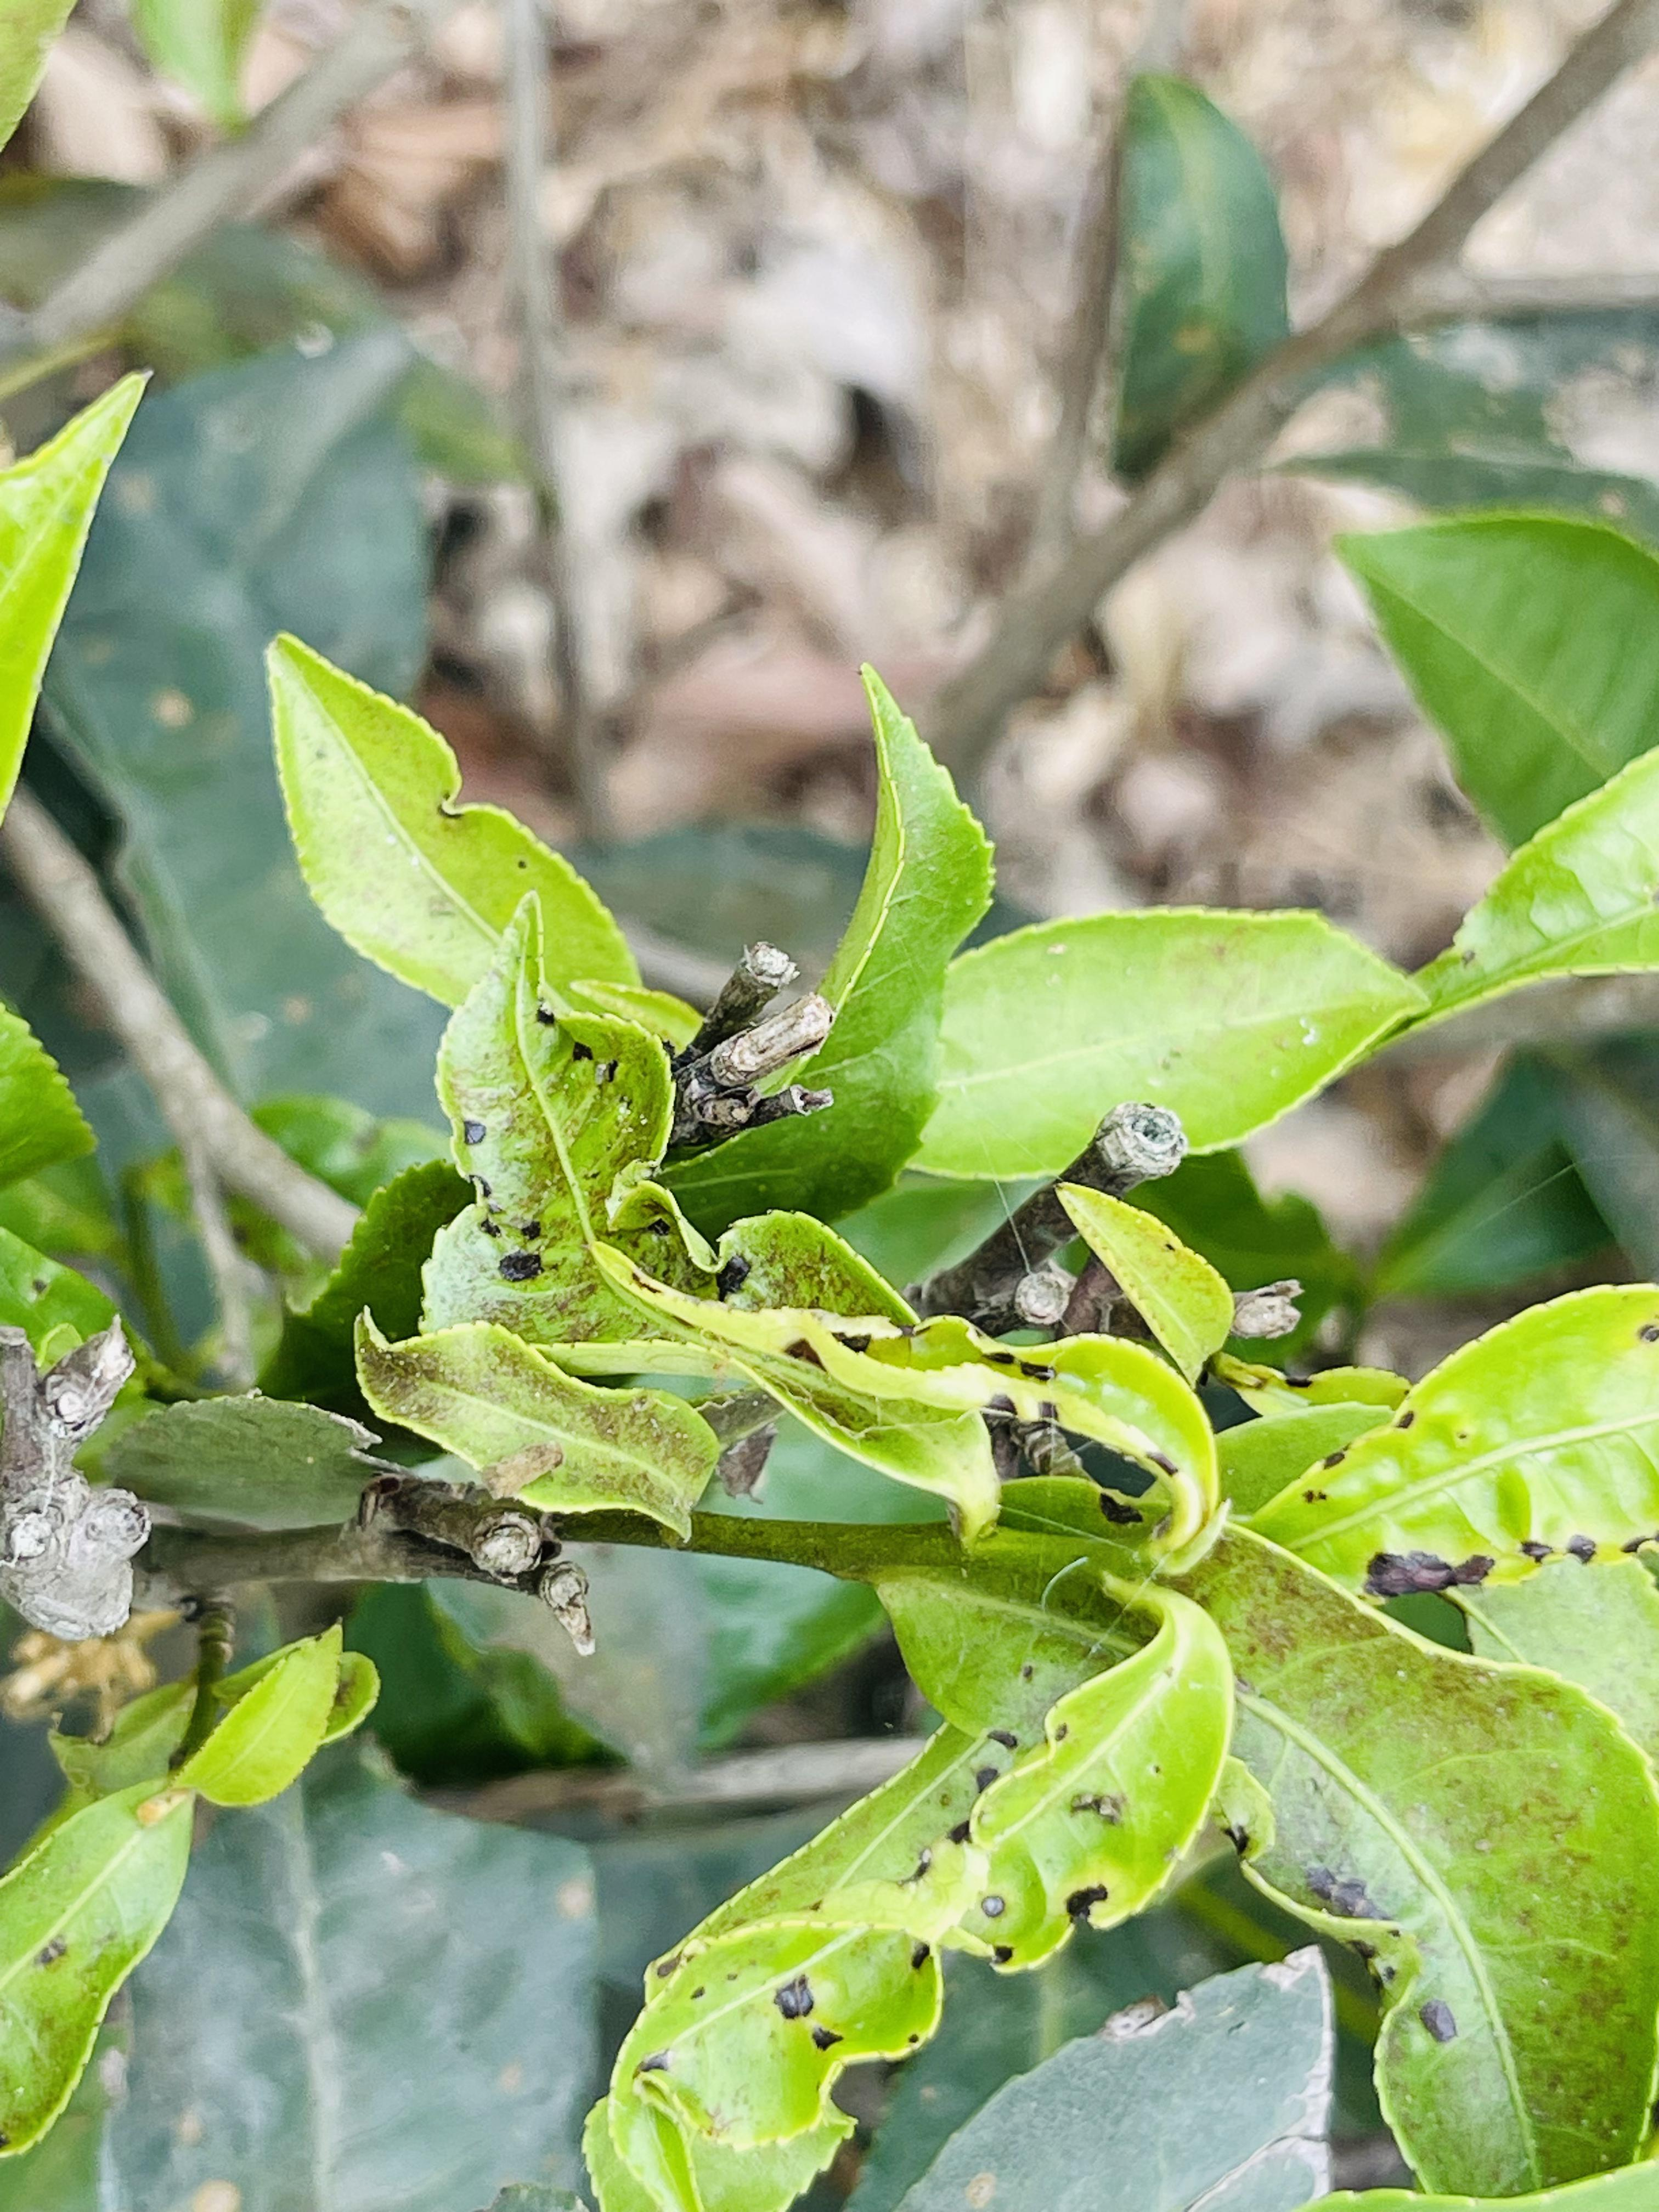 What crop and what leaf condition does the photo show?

tea, helopeltis
